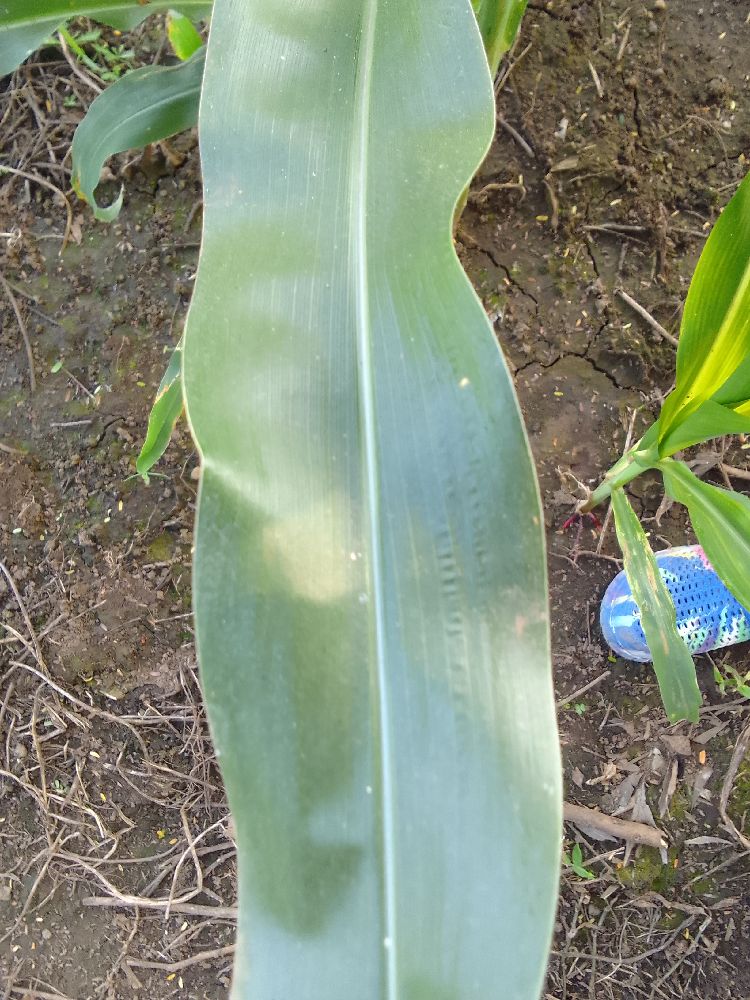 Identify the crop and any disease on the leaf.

maize, healthy
